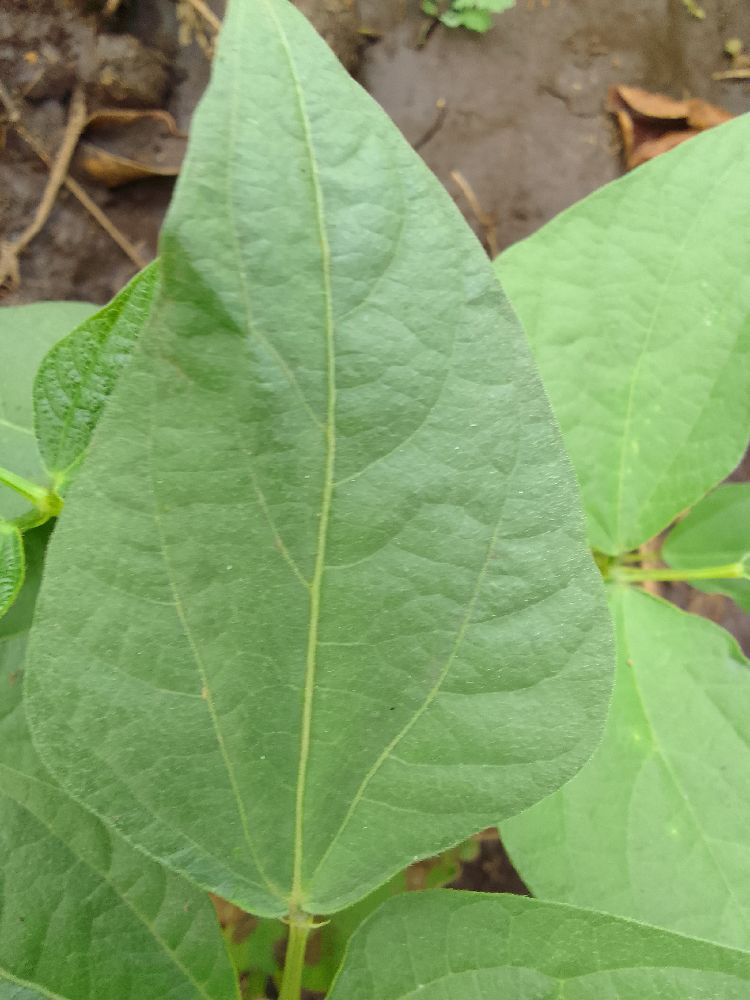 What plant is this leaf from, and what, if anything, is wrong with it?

common bean, healthy
